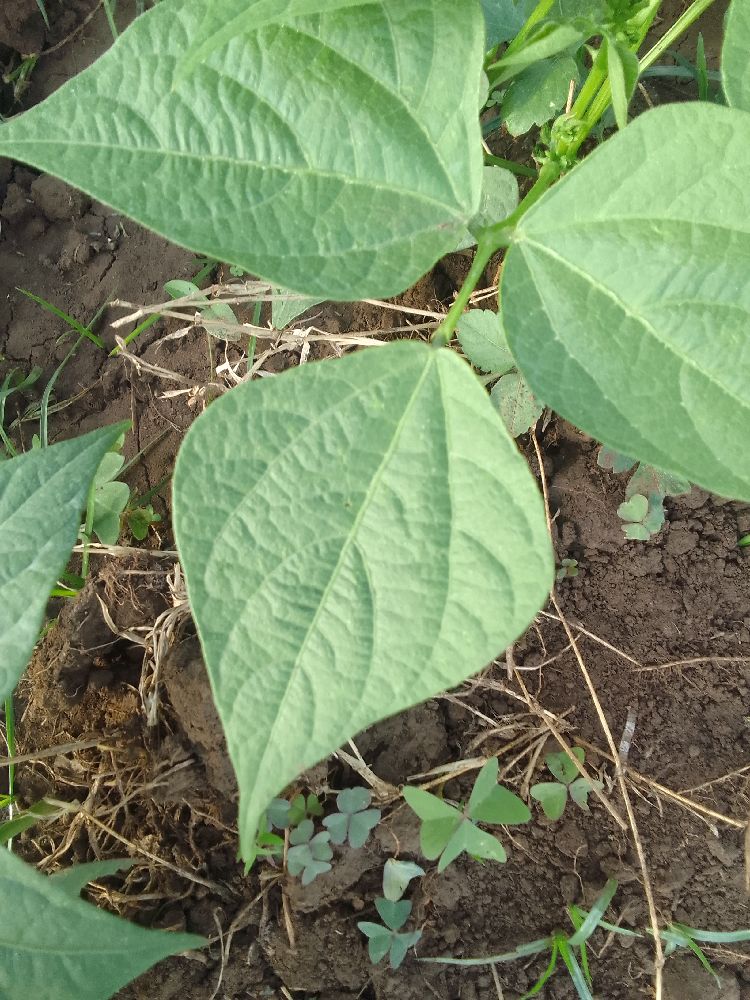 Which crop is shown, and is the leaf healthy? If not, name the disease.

common bean, healthy
